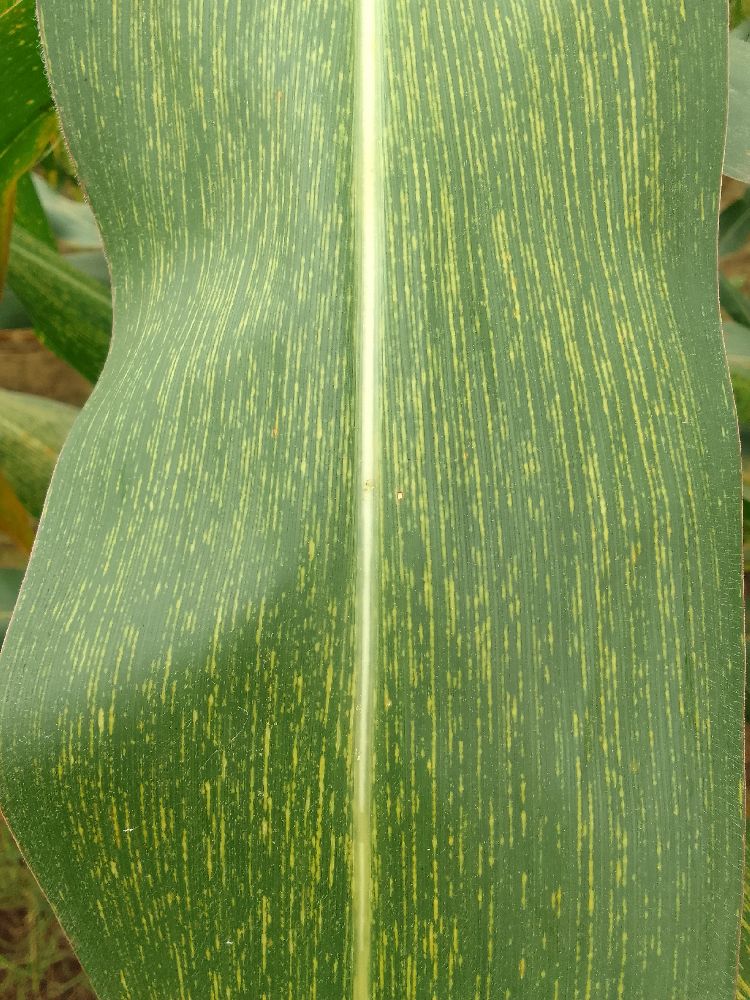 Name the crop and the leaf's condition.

maize, maize streak virus
